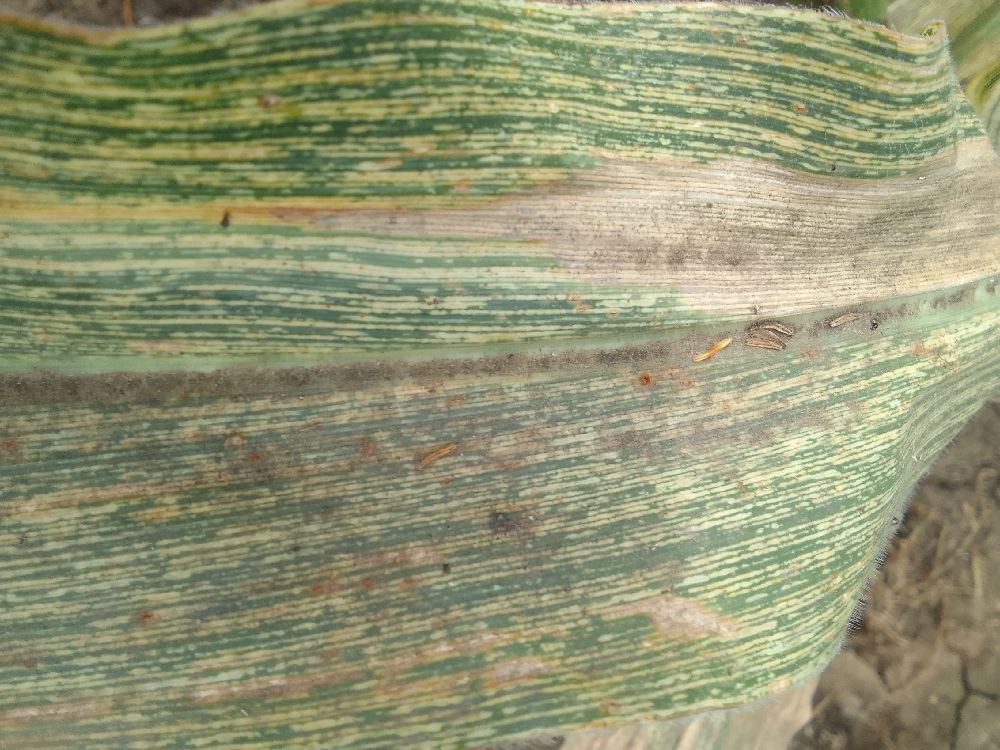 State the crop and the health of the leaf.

maize, maize streak virus
